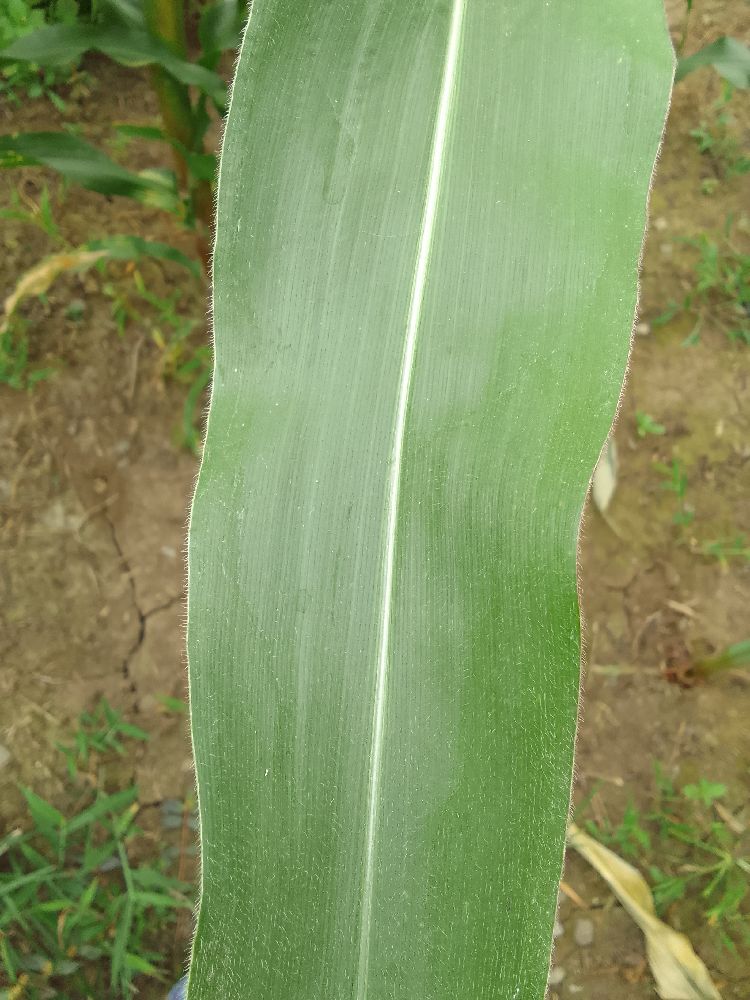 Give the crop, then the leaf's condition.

maize, healthy
